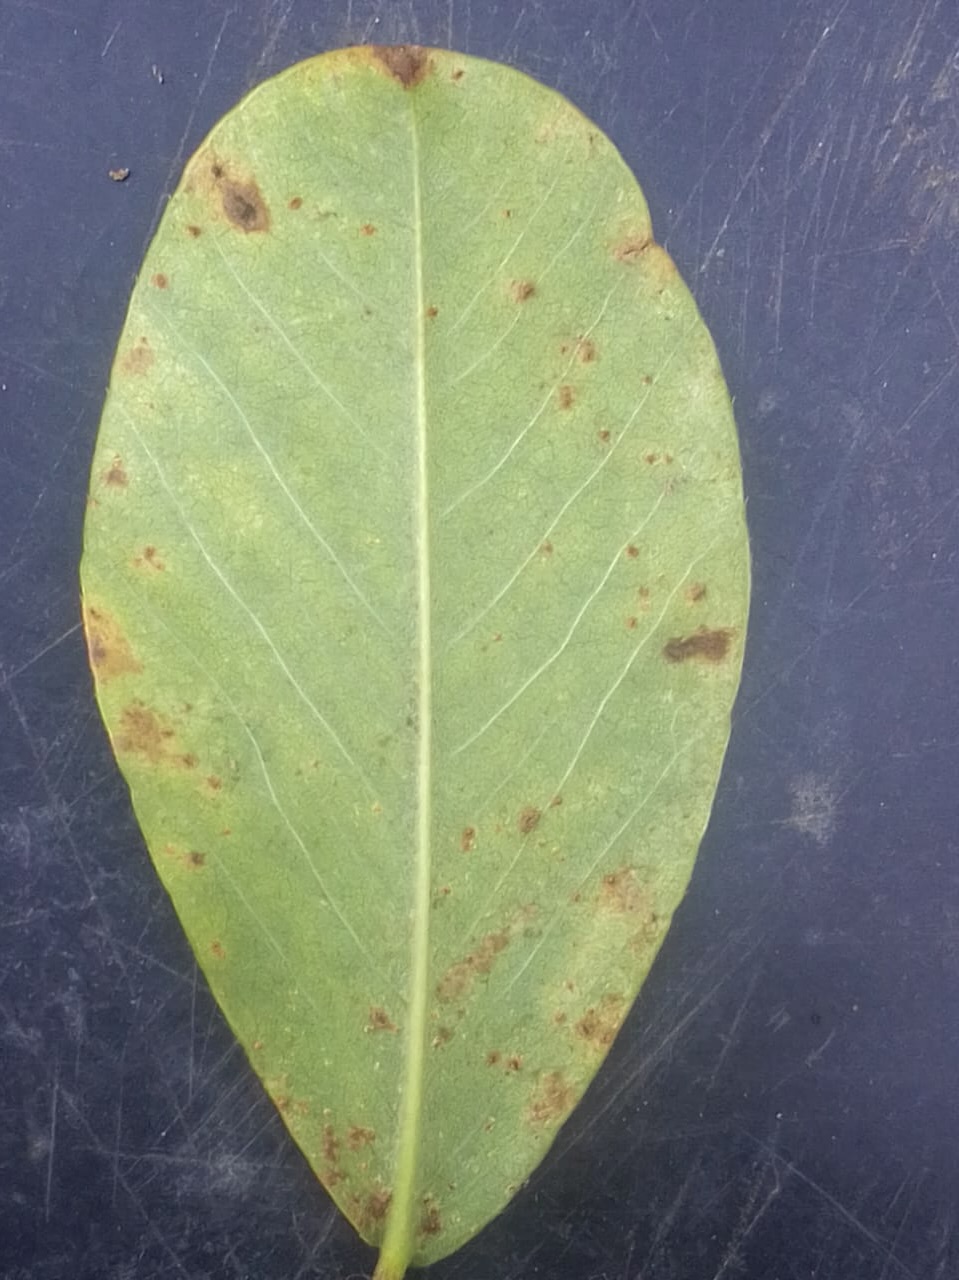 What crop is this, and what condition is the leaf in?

peanut, passalora arachidicola
